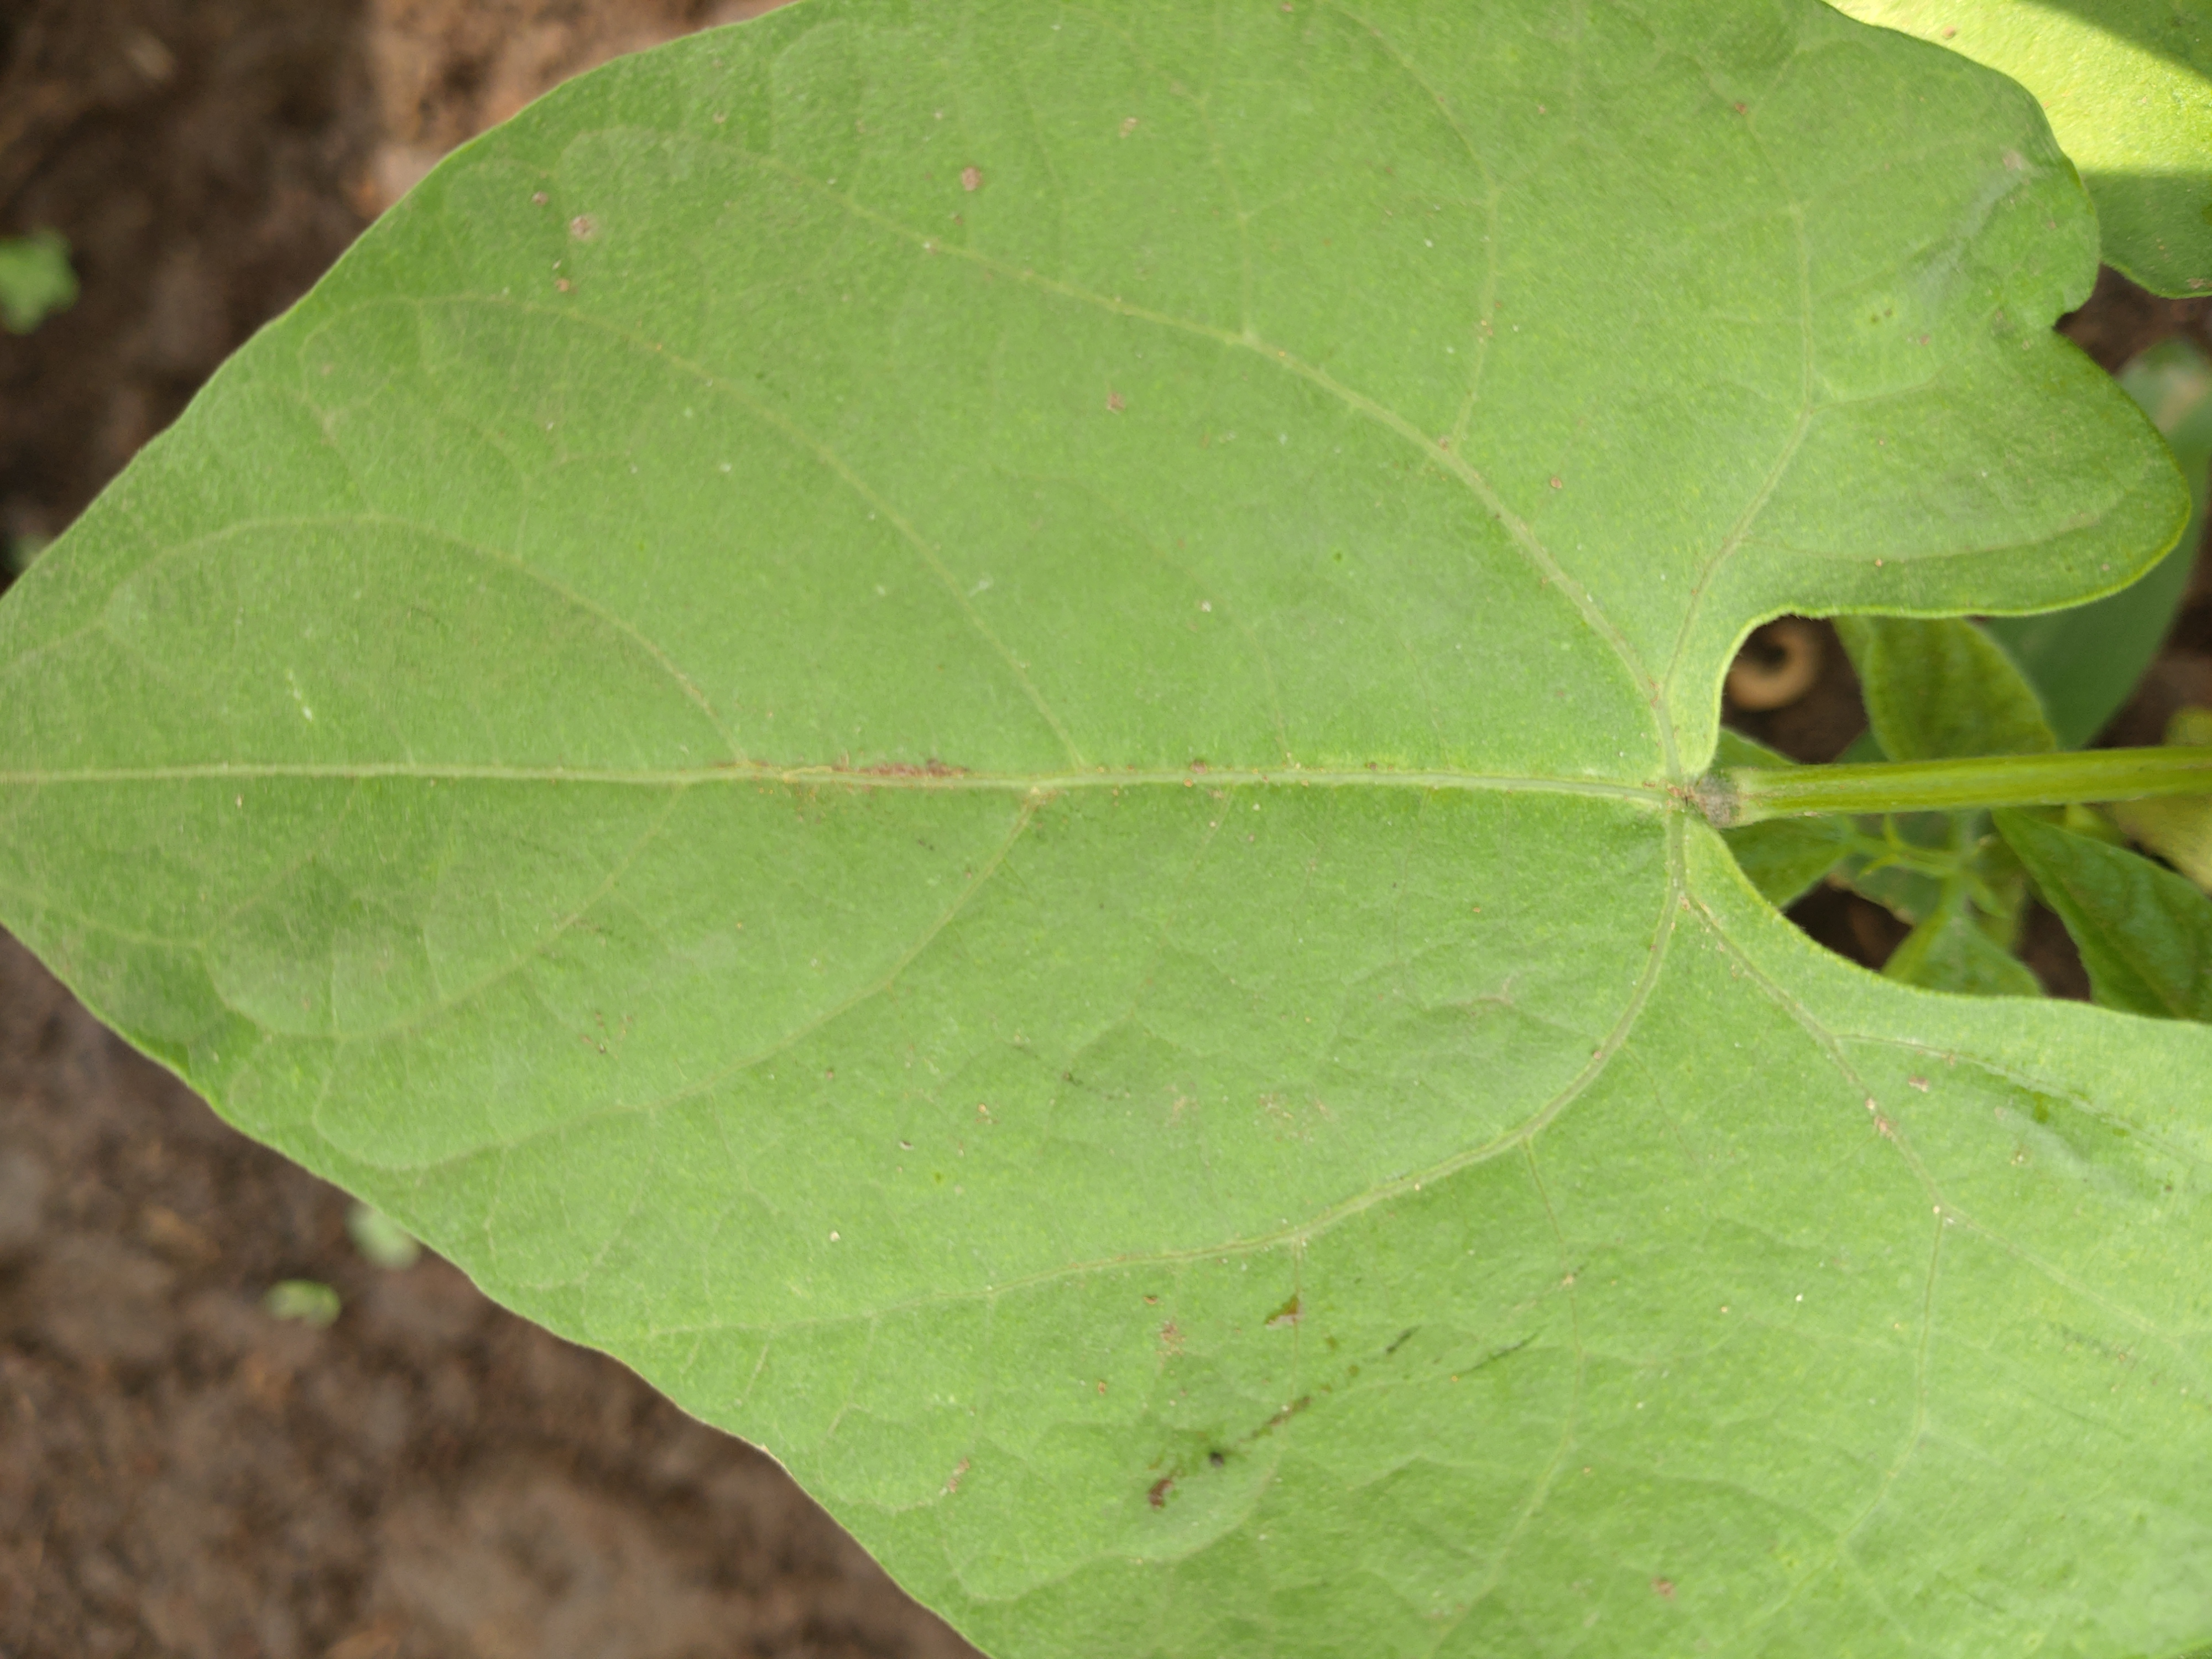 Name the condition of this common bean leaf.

healthy
